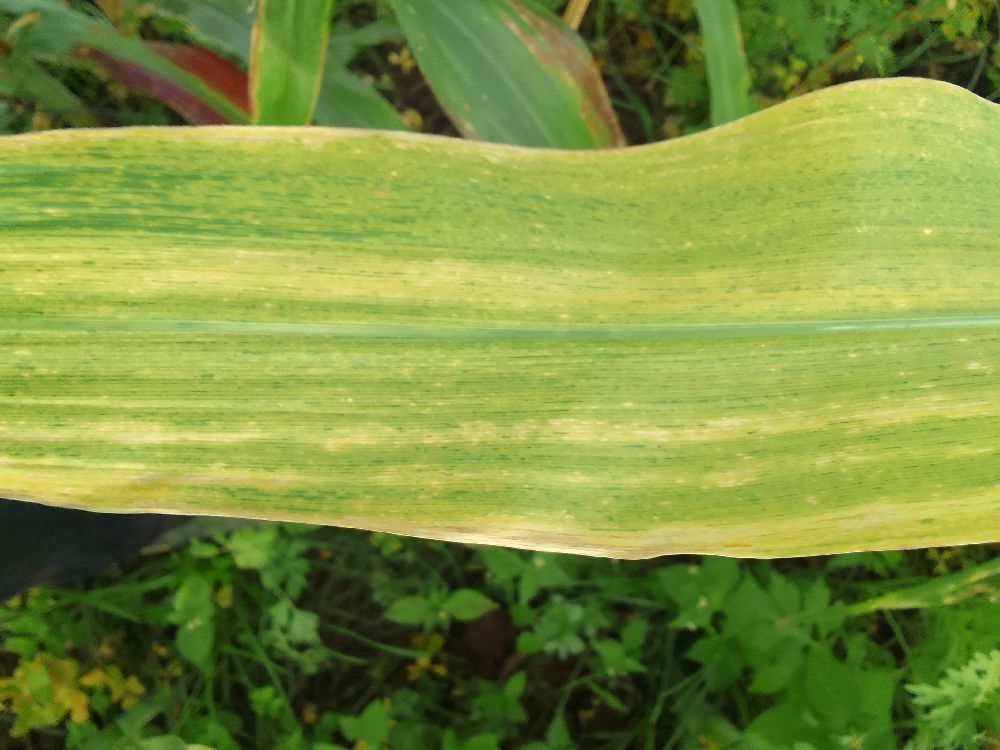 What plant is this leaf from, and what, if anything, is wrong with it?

maize, maize lethal necrosis
